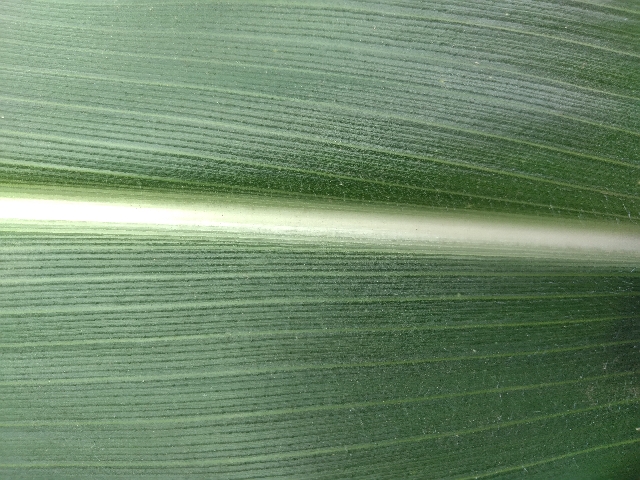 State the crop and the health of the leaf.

maize, healthy
